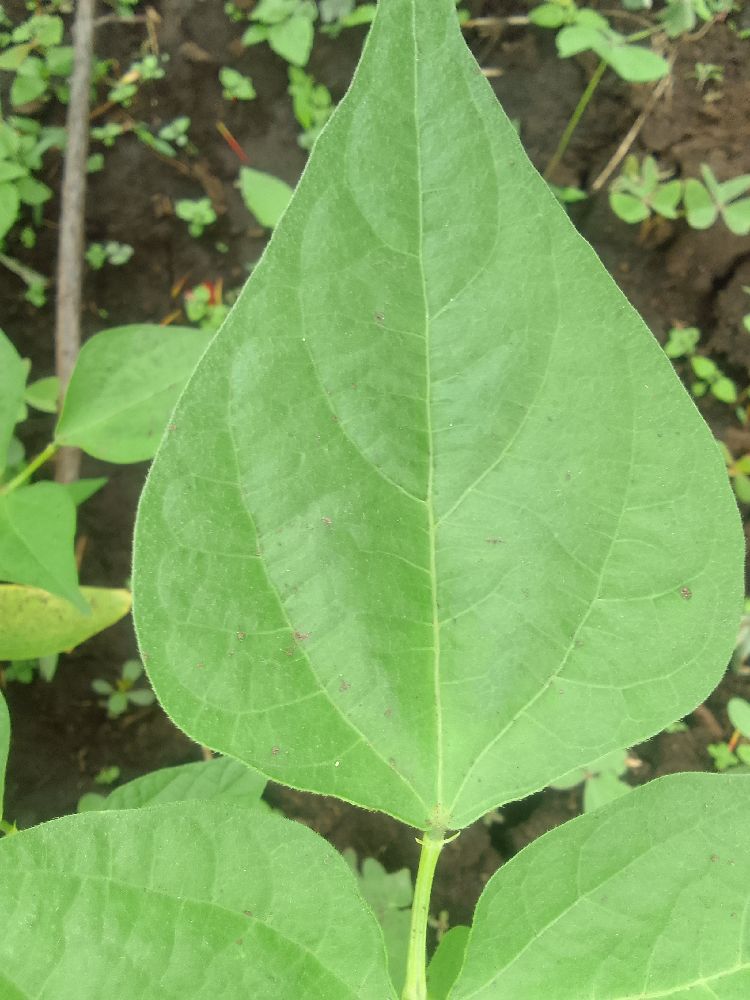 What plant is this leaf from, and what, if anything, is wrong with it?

common bean, healthy
